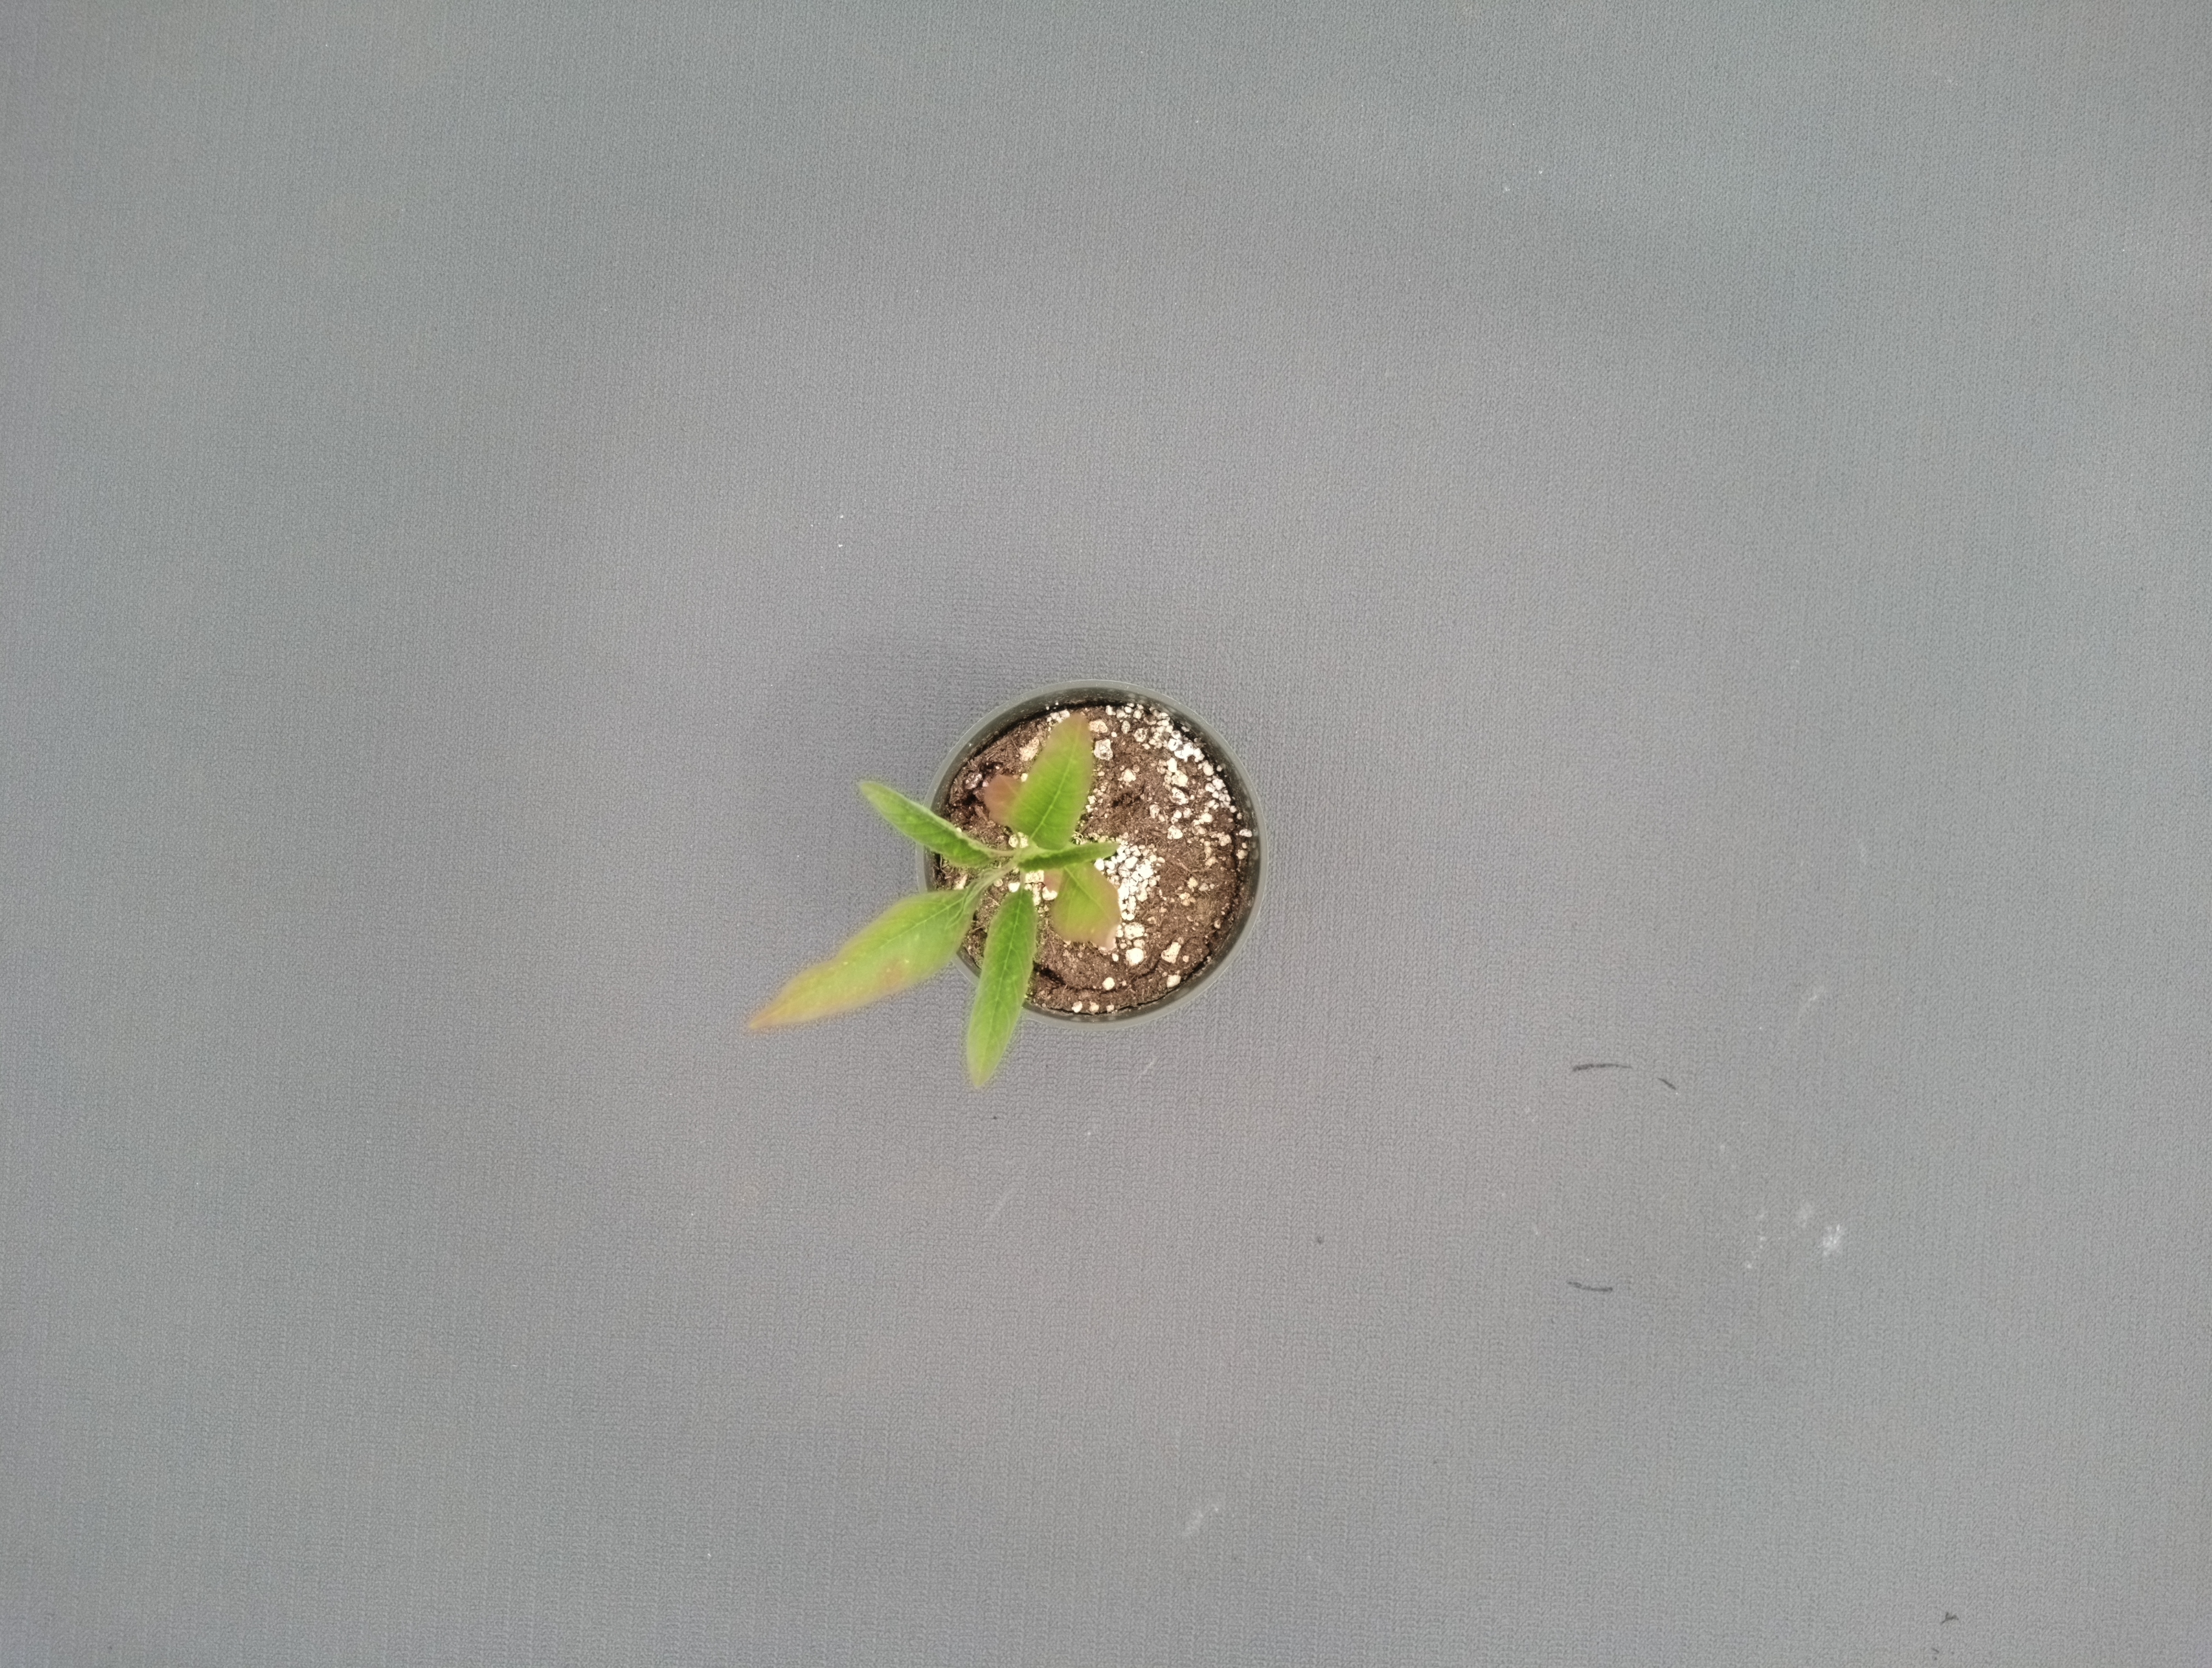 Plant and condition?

waterhemp, chlorosis only
